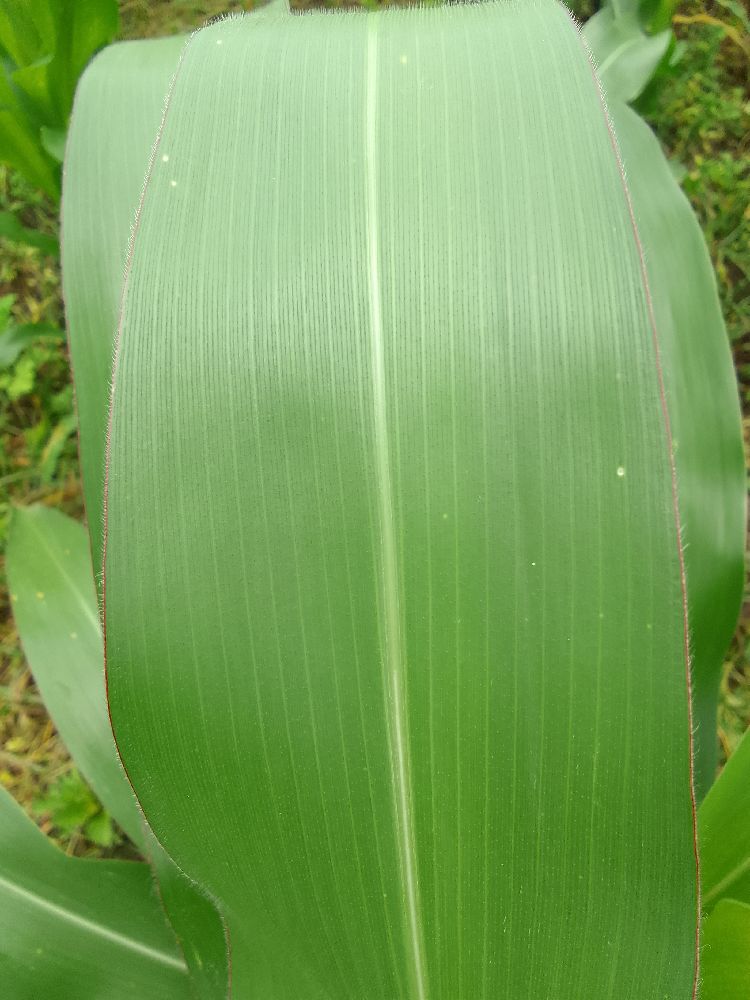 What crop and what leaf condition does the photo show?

maize, healthy
